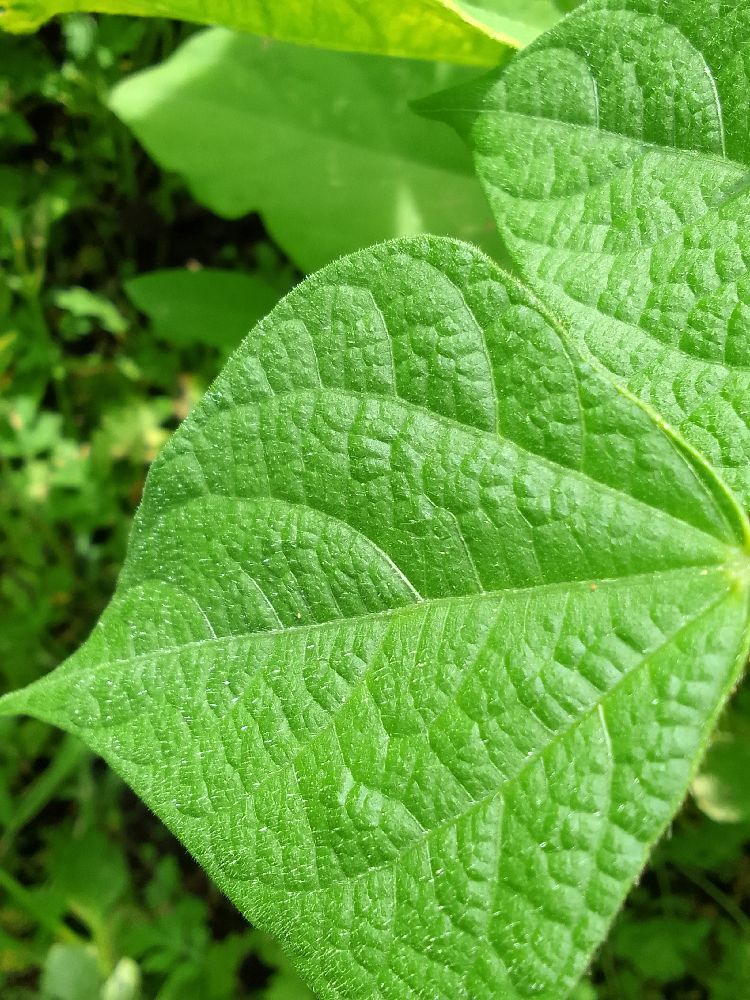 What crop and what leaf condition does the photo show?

common bean, healthy
